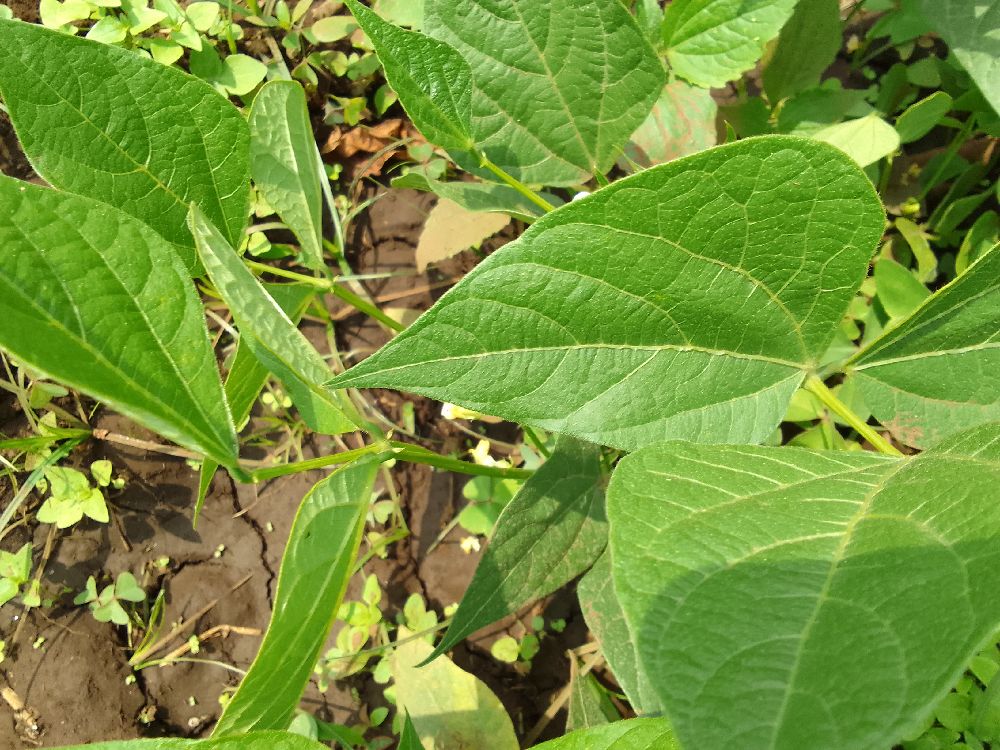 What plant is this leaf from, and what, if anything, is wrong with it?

common bean, healthy
